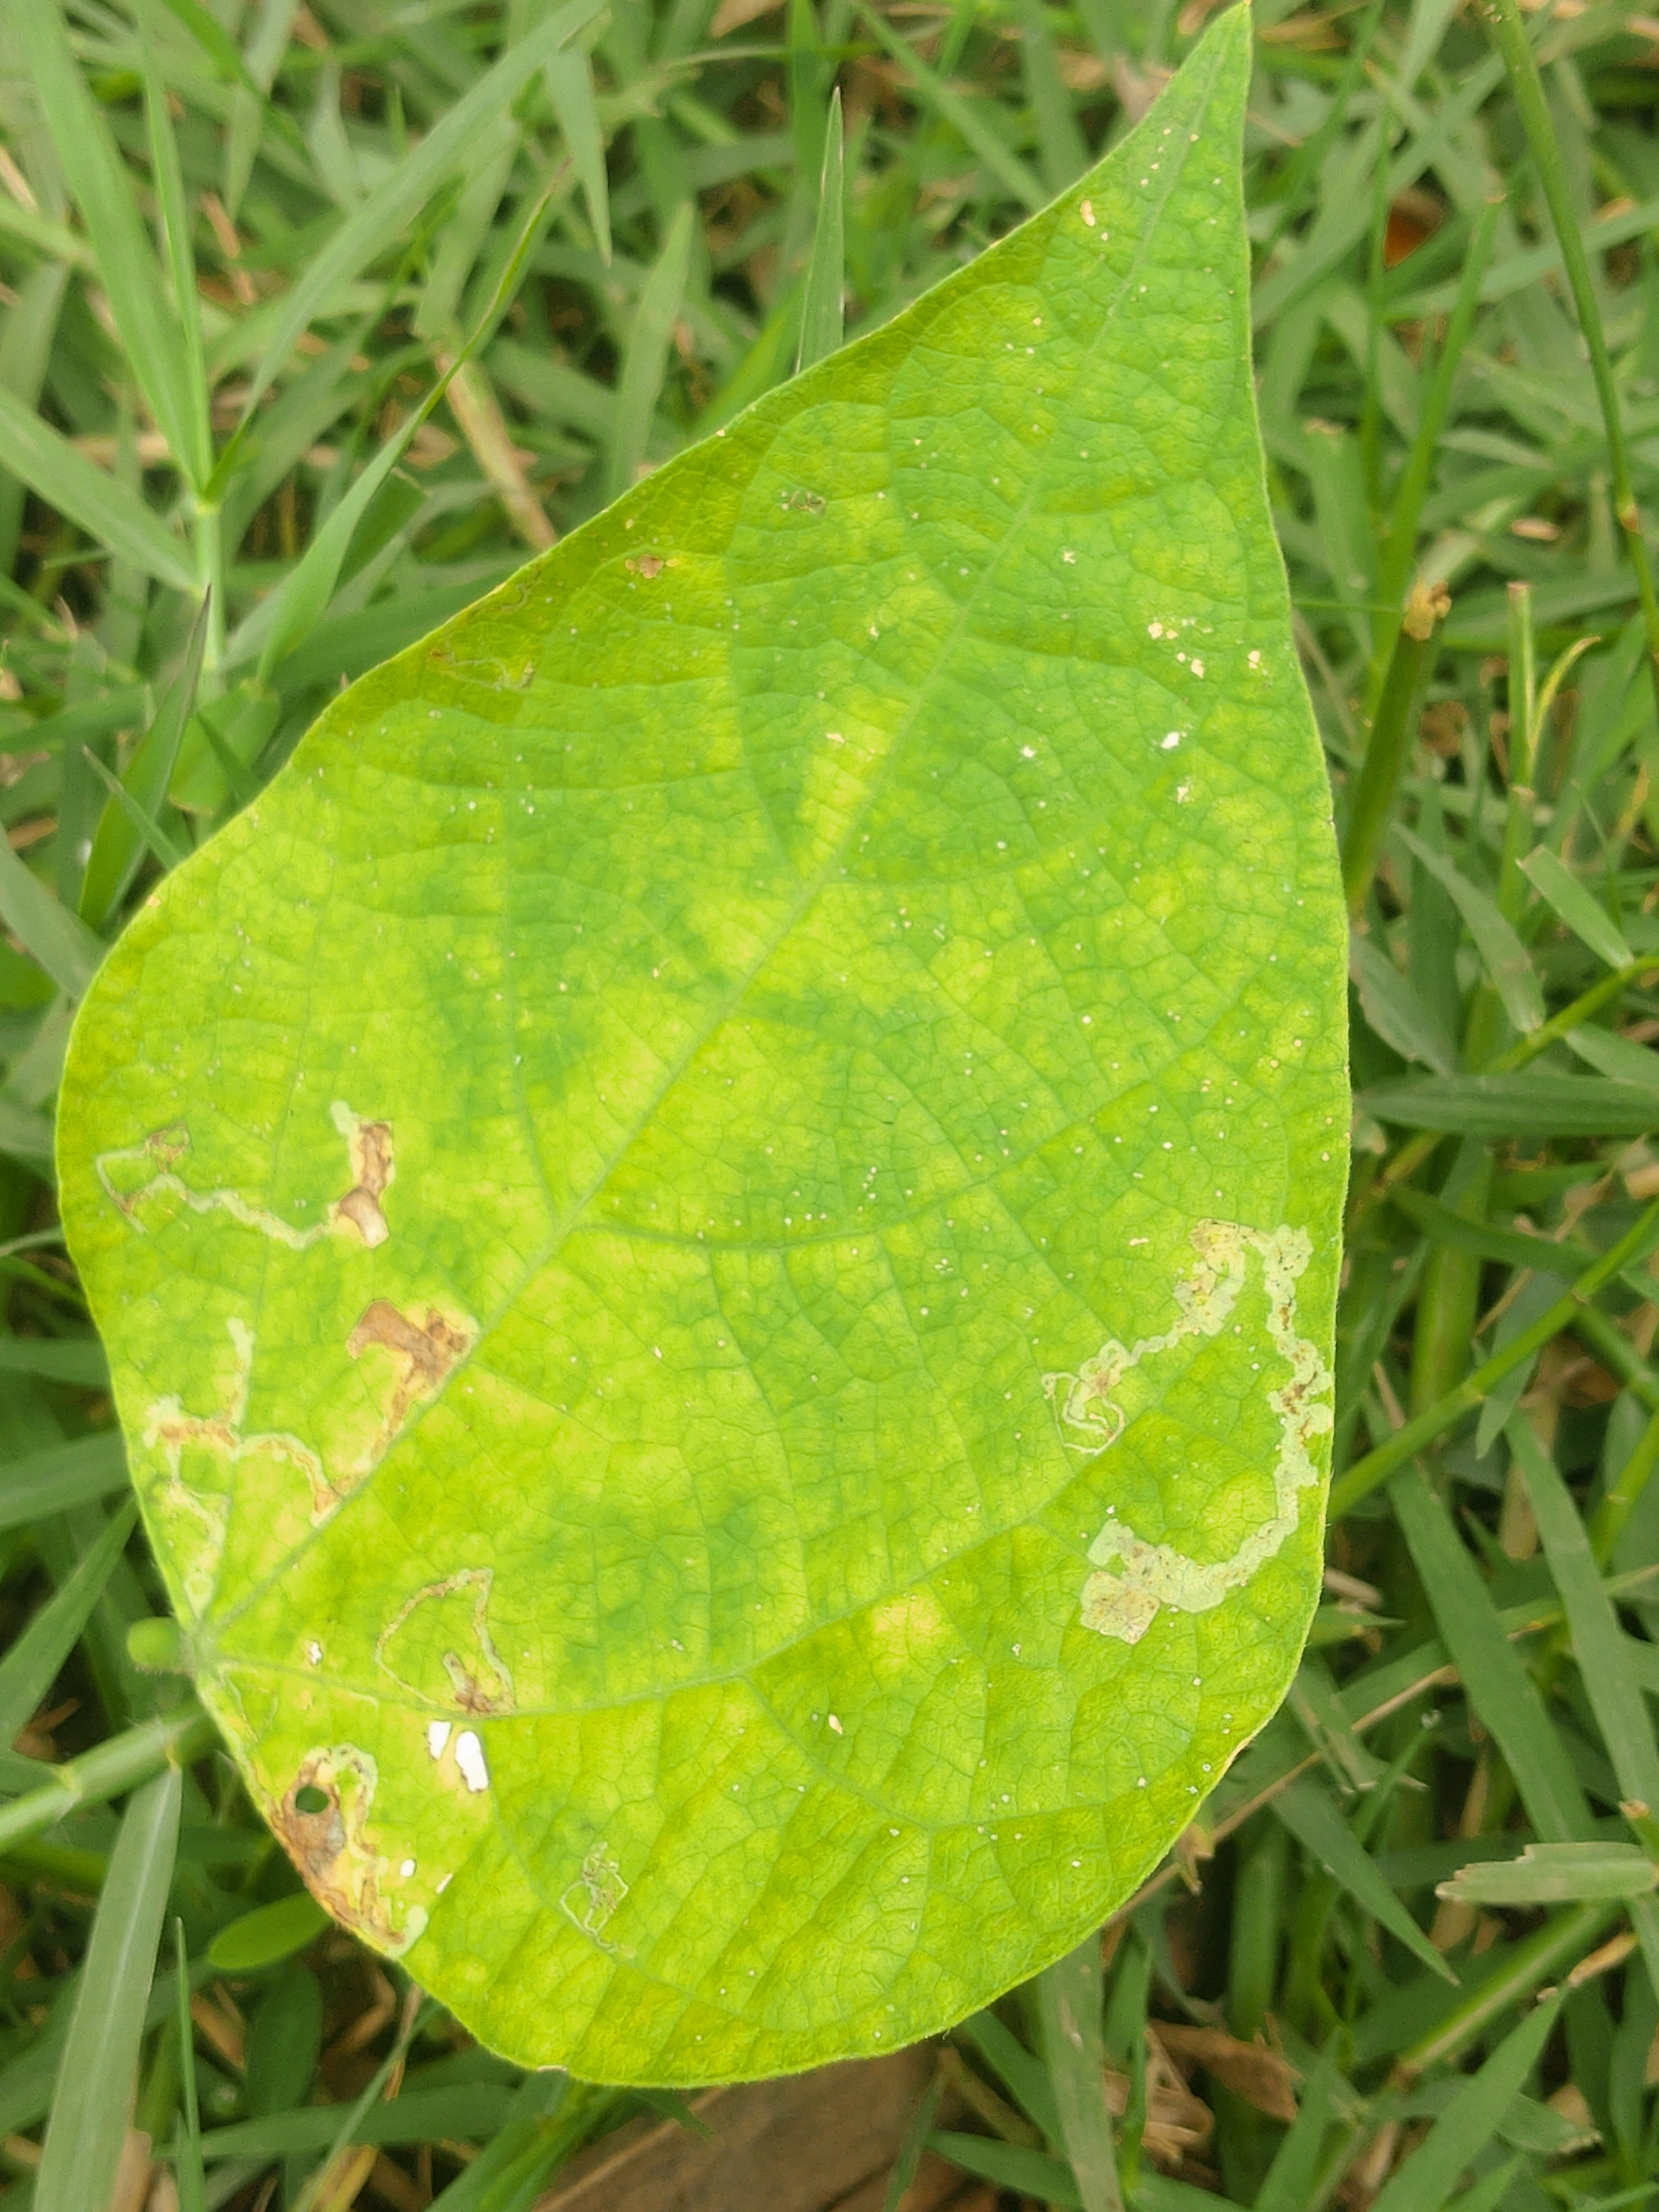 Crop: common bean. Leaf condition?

rust
